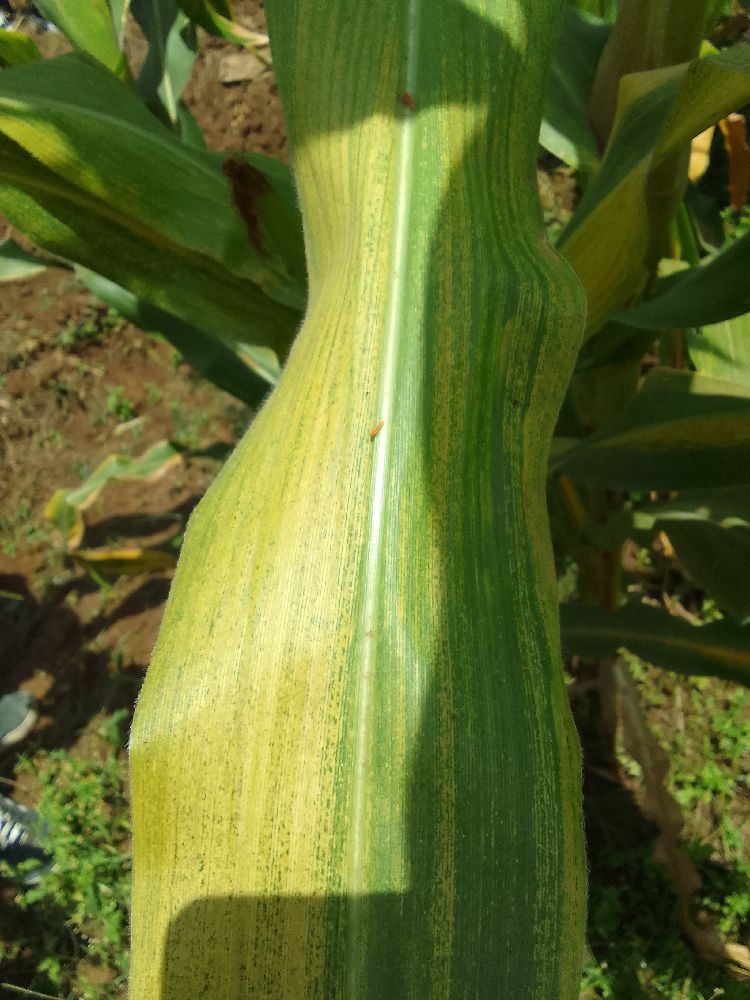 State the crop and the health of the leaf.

maize, maize lethal necrosis
